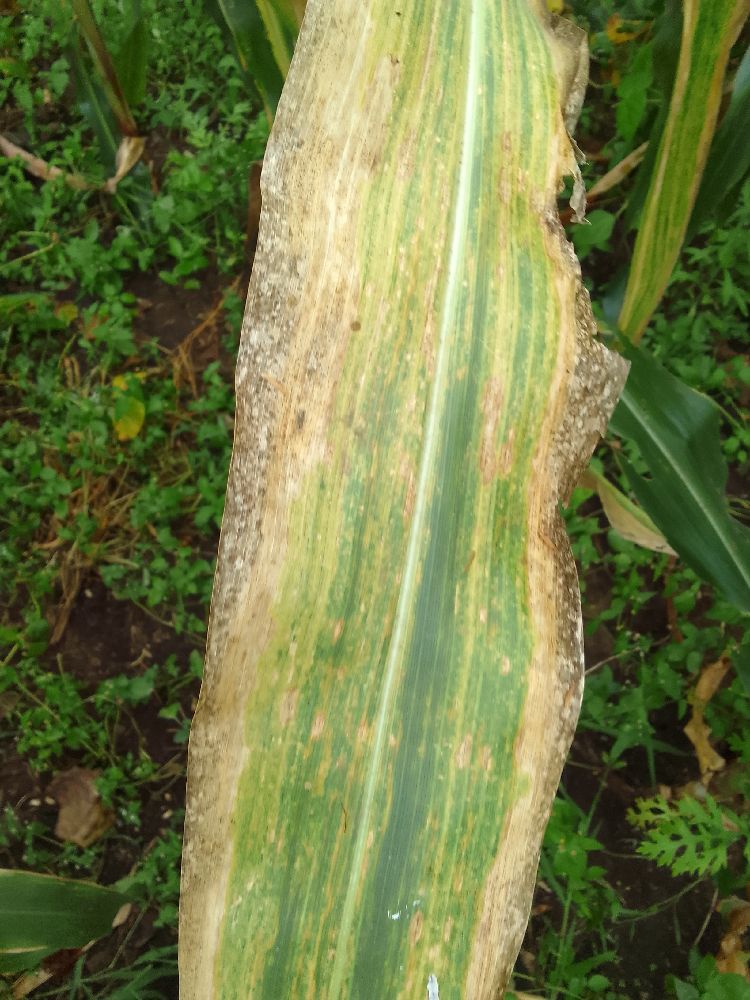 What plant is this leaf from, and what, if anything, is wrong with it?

maize, maize lethal necrosis
